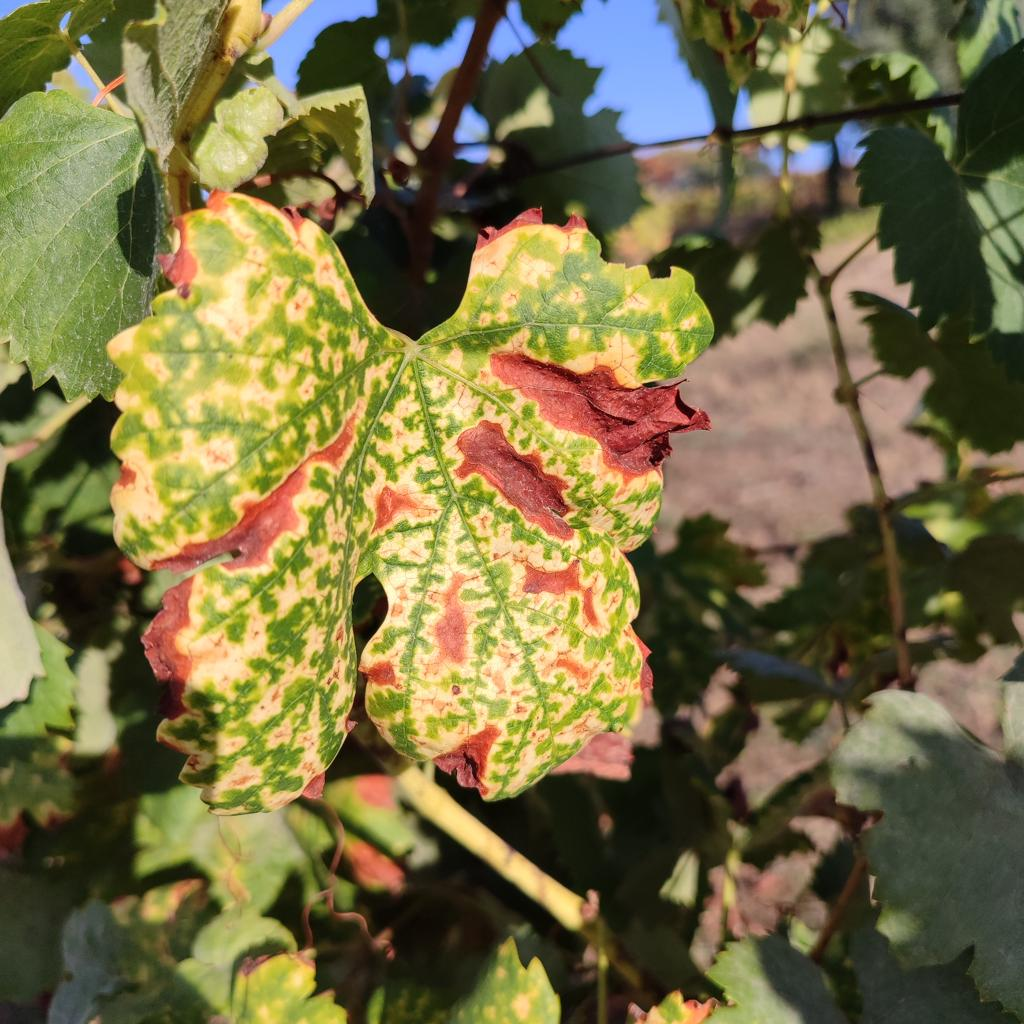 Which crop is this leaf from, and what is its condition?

grapevine, esca complex
